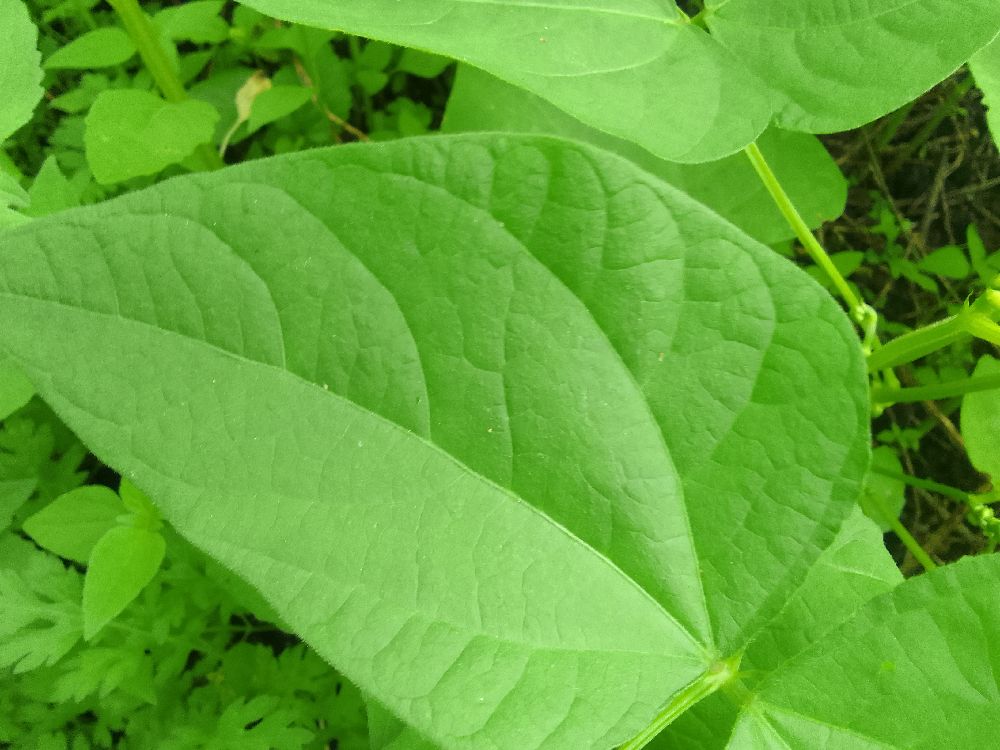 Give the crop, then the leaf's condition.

common bean, healthy
